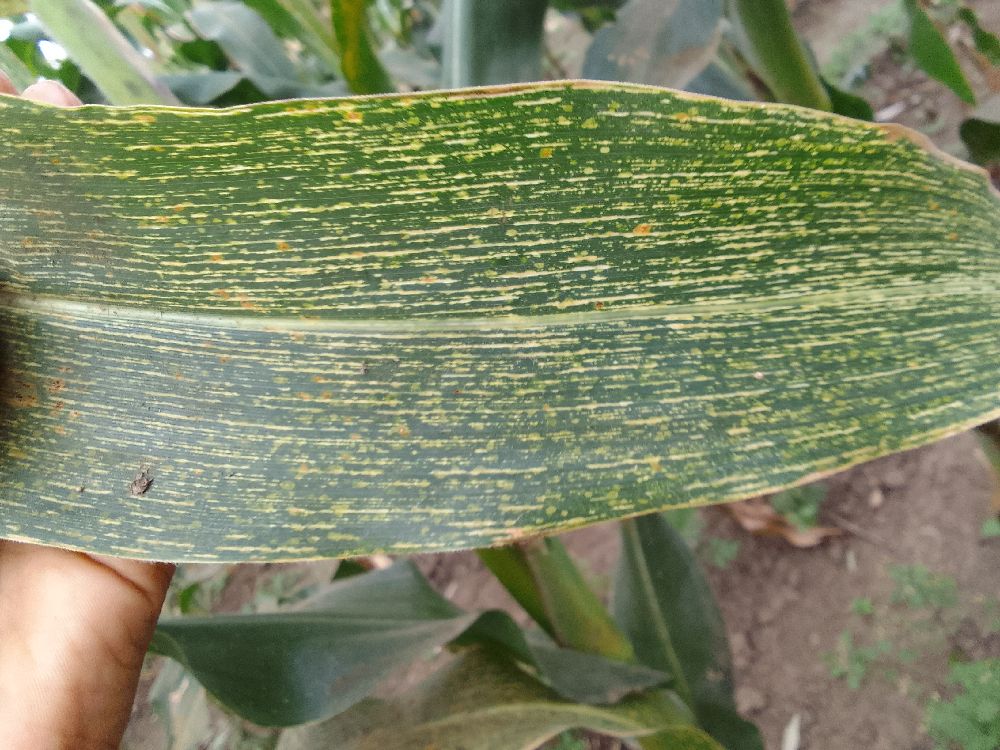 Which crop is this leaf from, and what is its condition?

maize, maize streak virus
